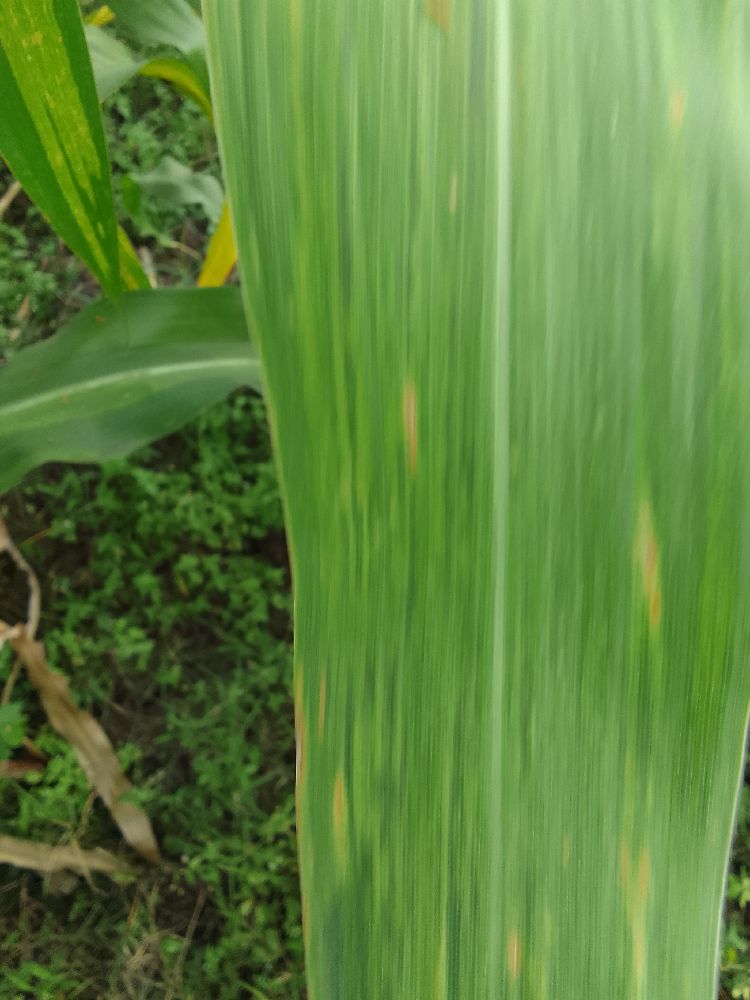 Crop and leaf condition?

maize, maize lethal necrosis
